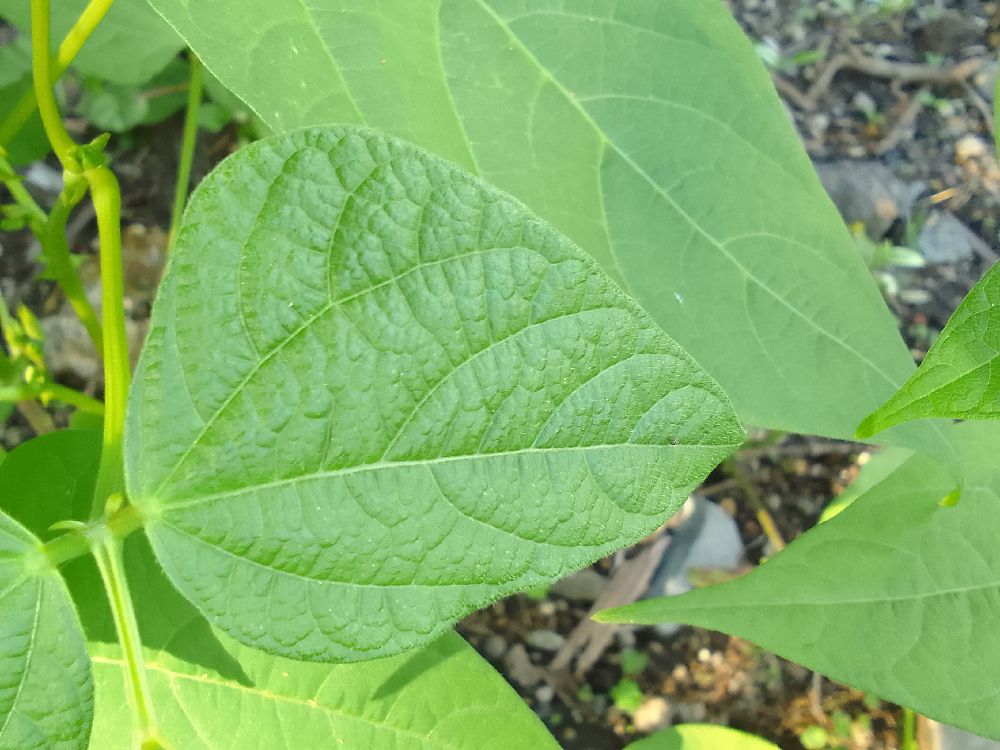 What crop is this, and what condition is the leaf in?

common bean, healthy
